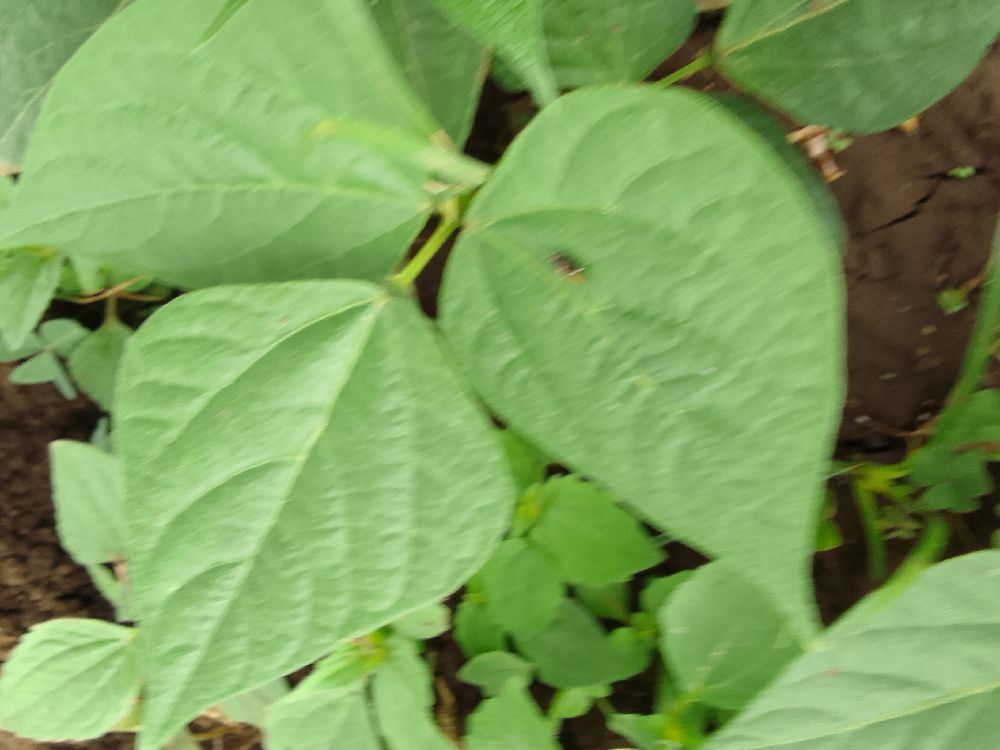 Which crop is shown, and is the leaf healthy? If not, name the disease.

common bean, healthy
